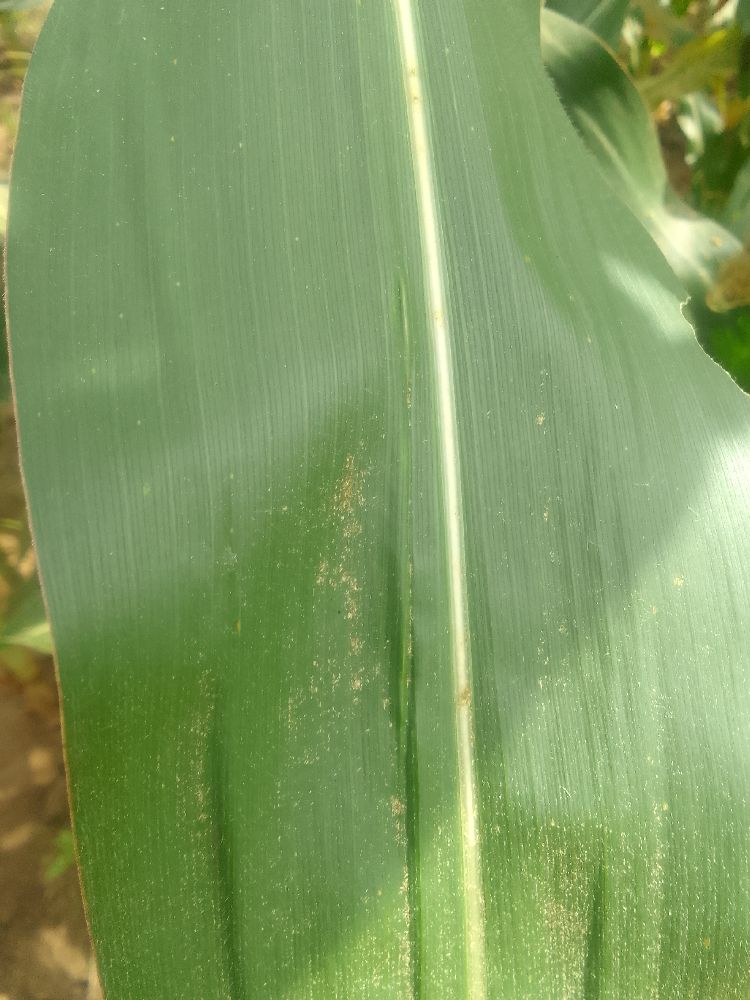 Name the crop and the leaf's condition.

maize, healthy
